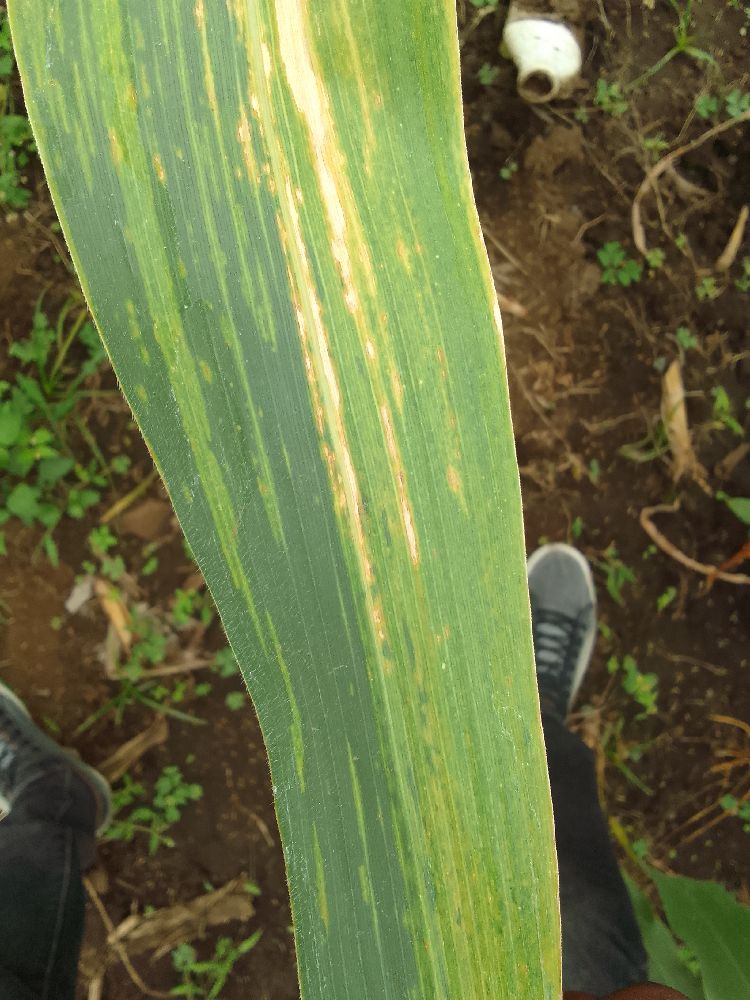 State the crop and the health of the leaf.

maize, maize lethal necrosis
